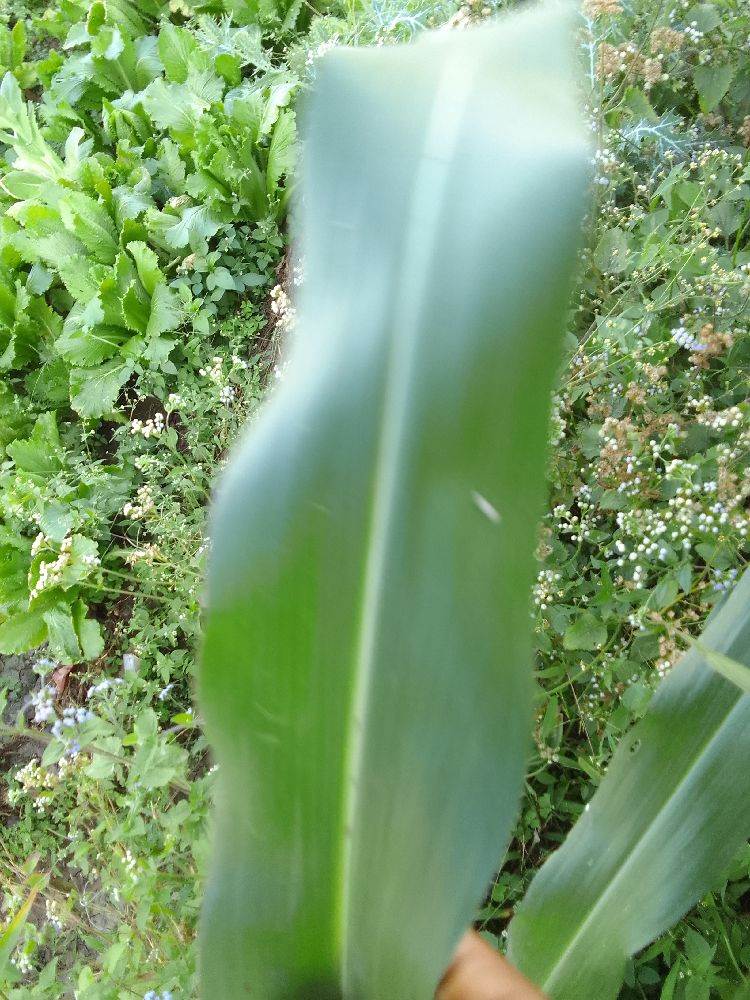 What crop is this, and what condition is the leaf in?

maize, healthy
